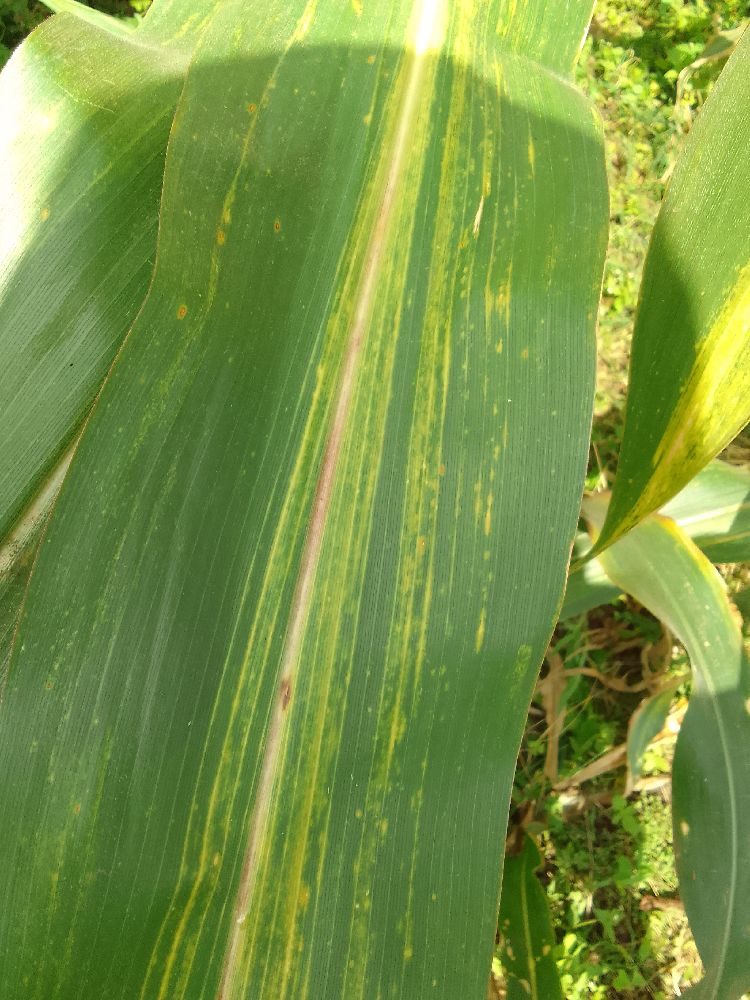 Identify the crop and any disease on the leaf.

maize, maize lethal necrosis
